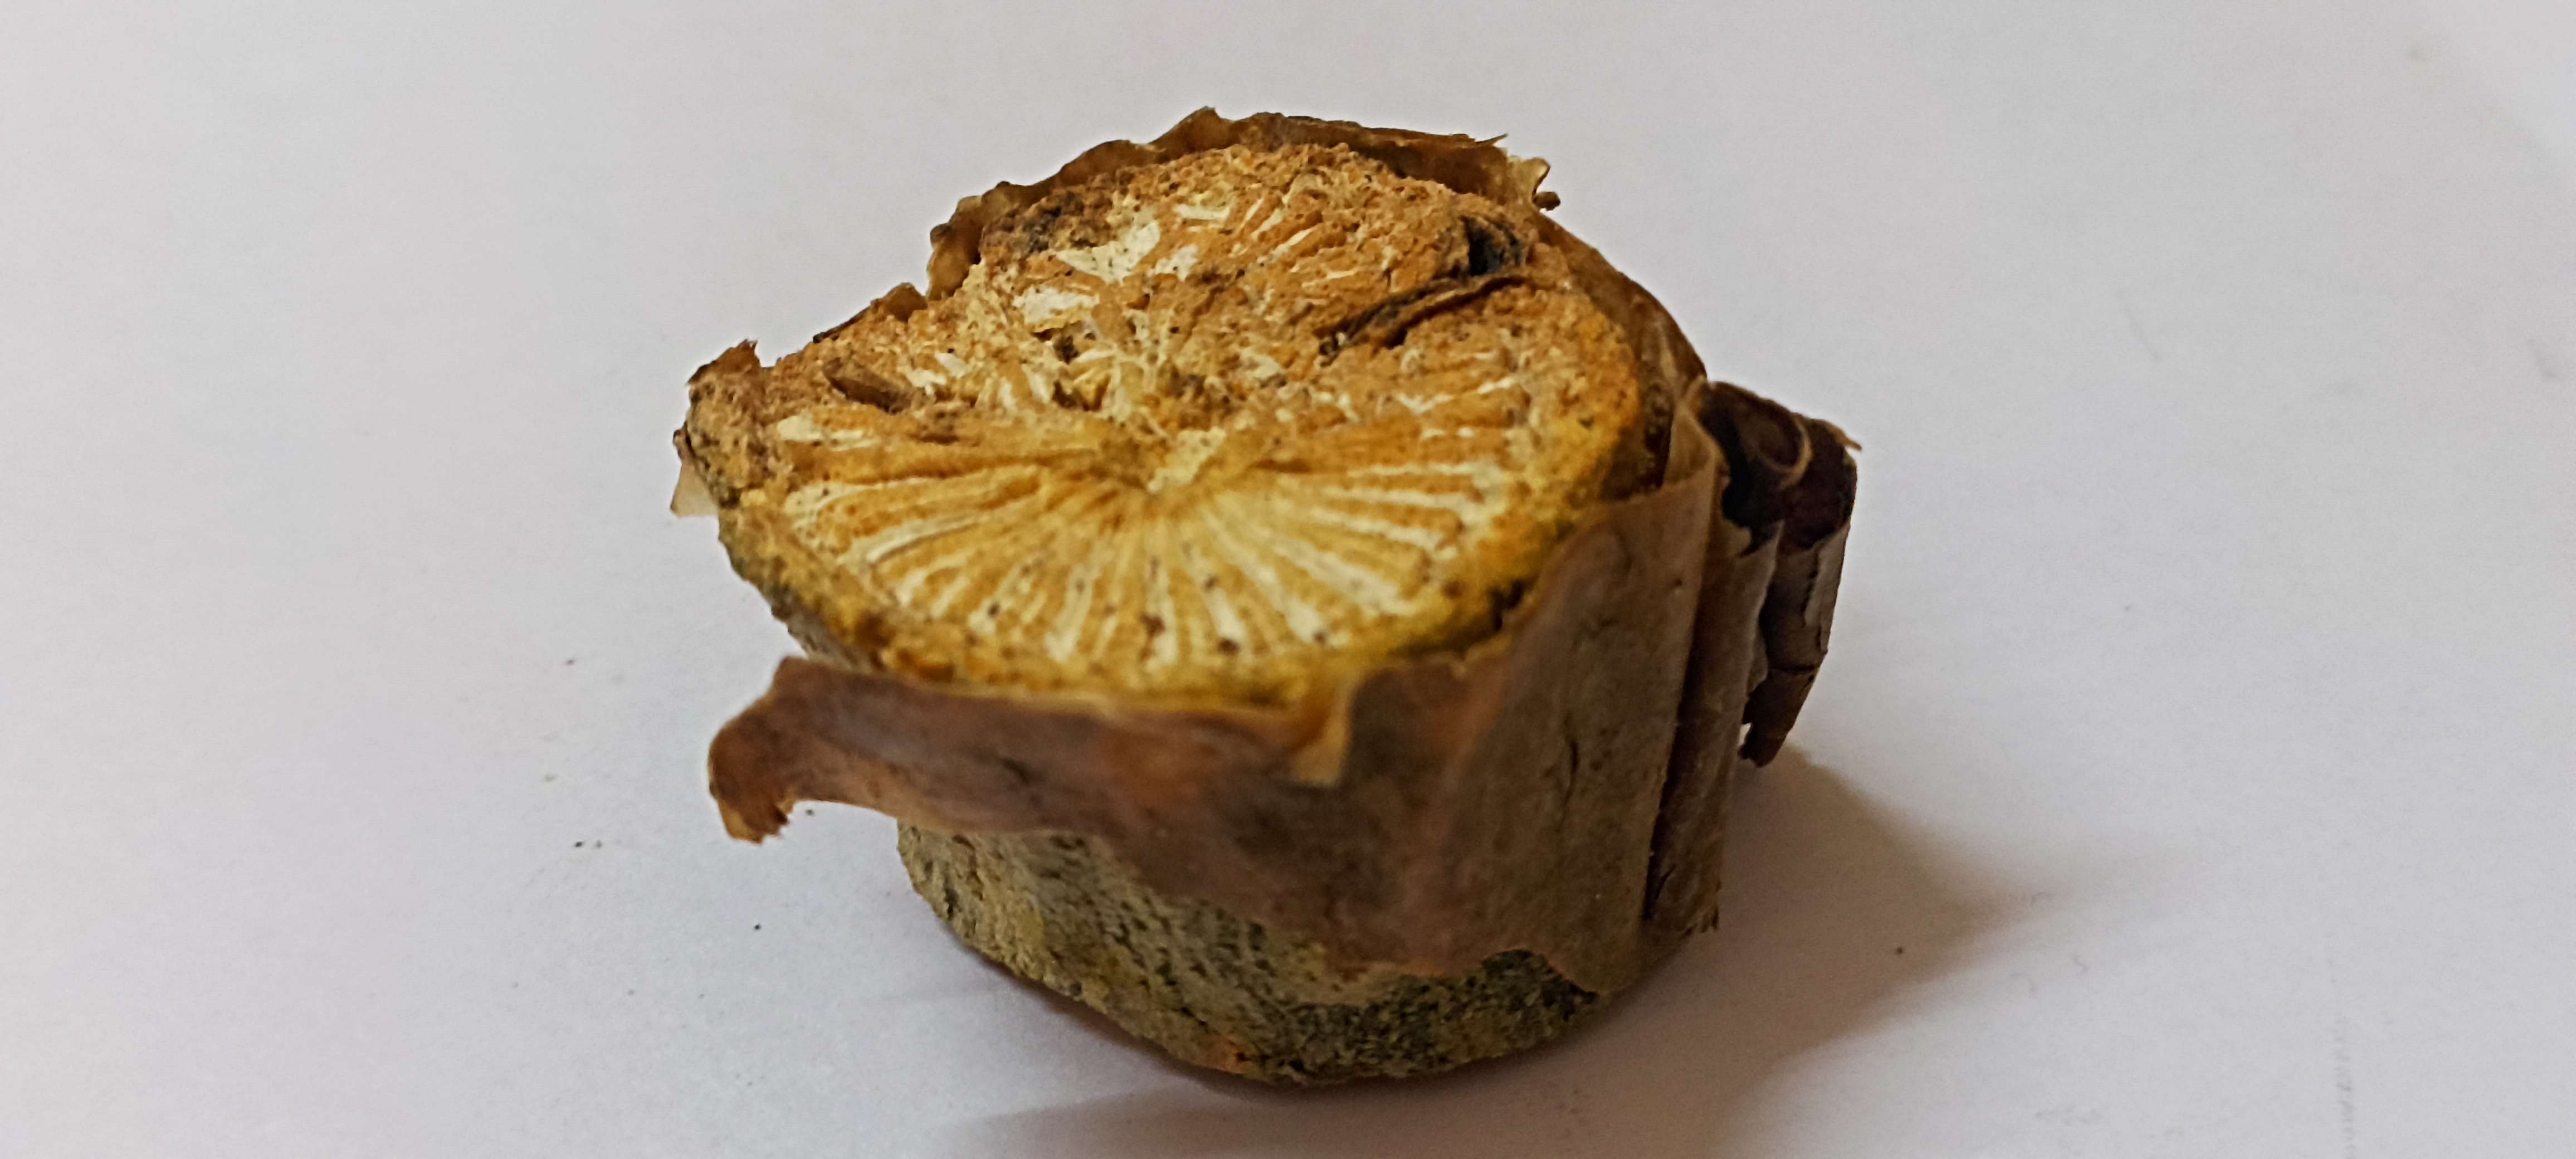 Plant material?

gulvel
